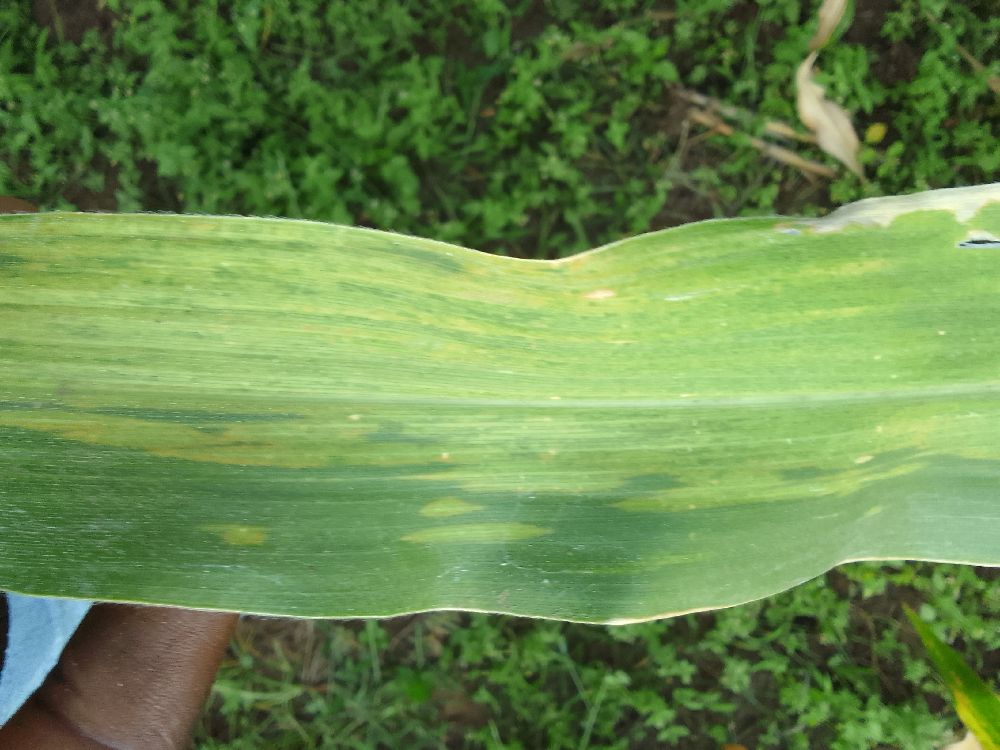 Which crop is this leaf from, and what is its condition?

maize, maize lethal necrosis
